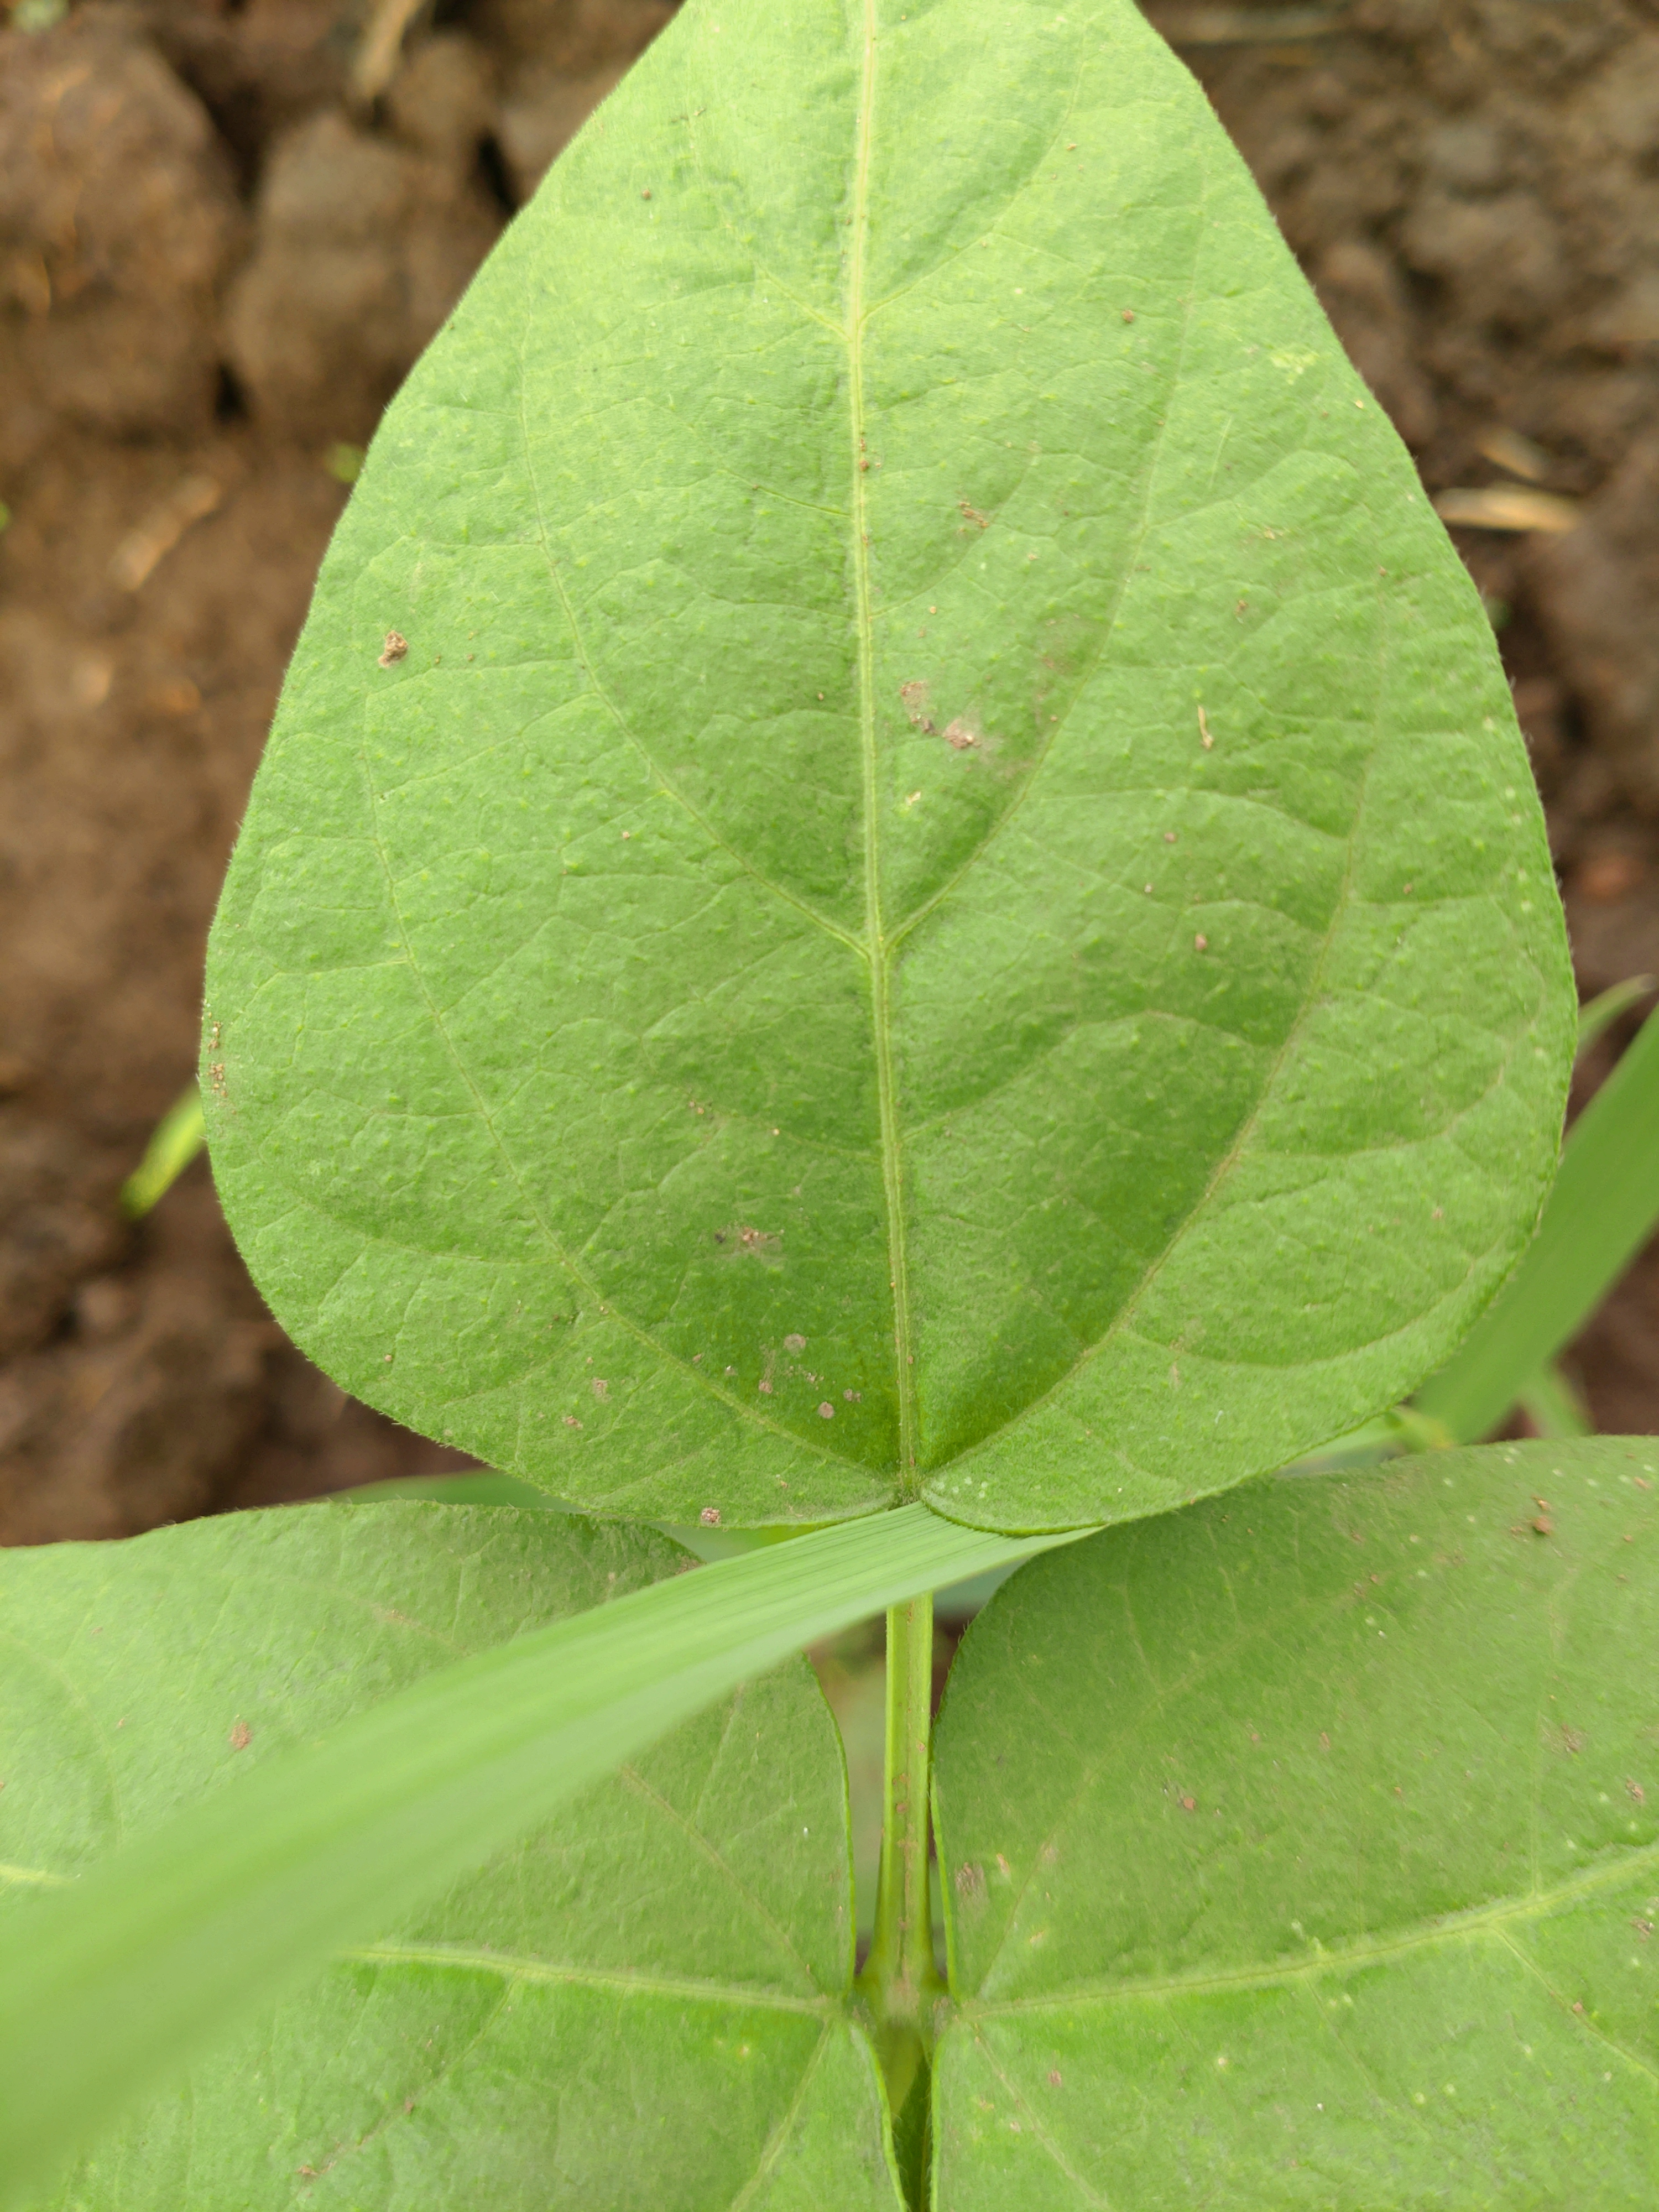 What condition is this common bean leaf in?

healthy
